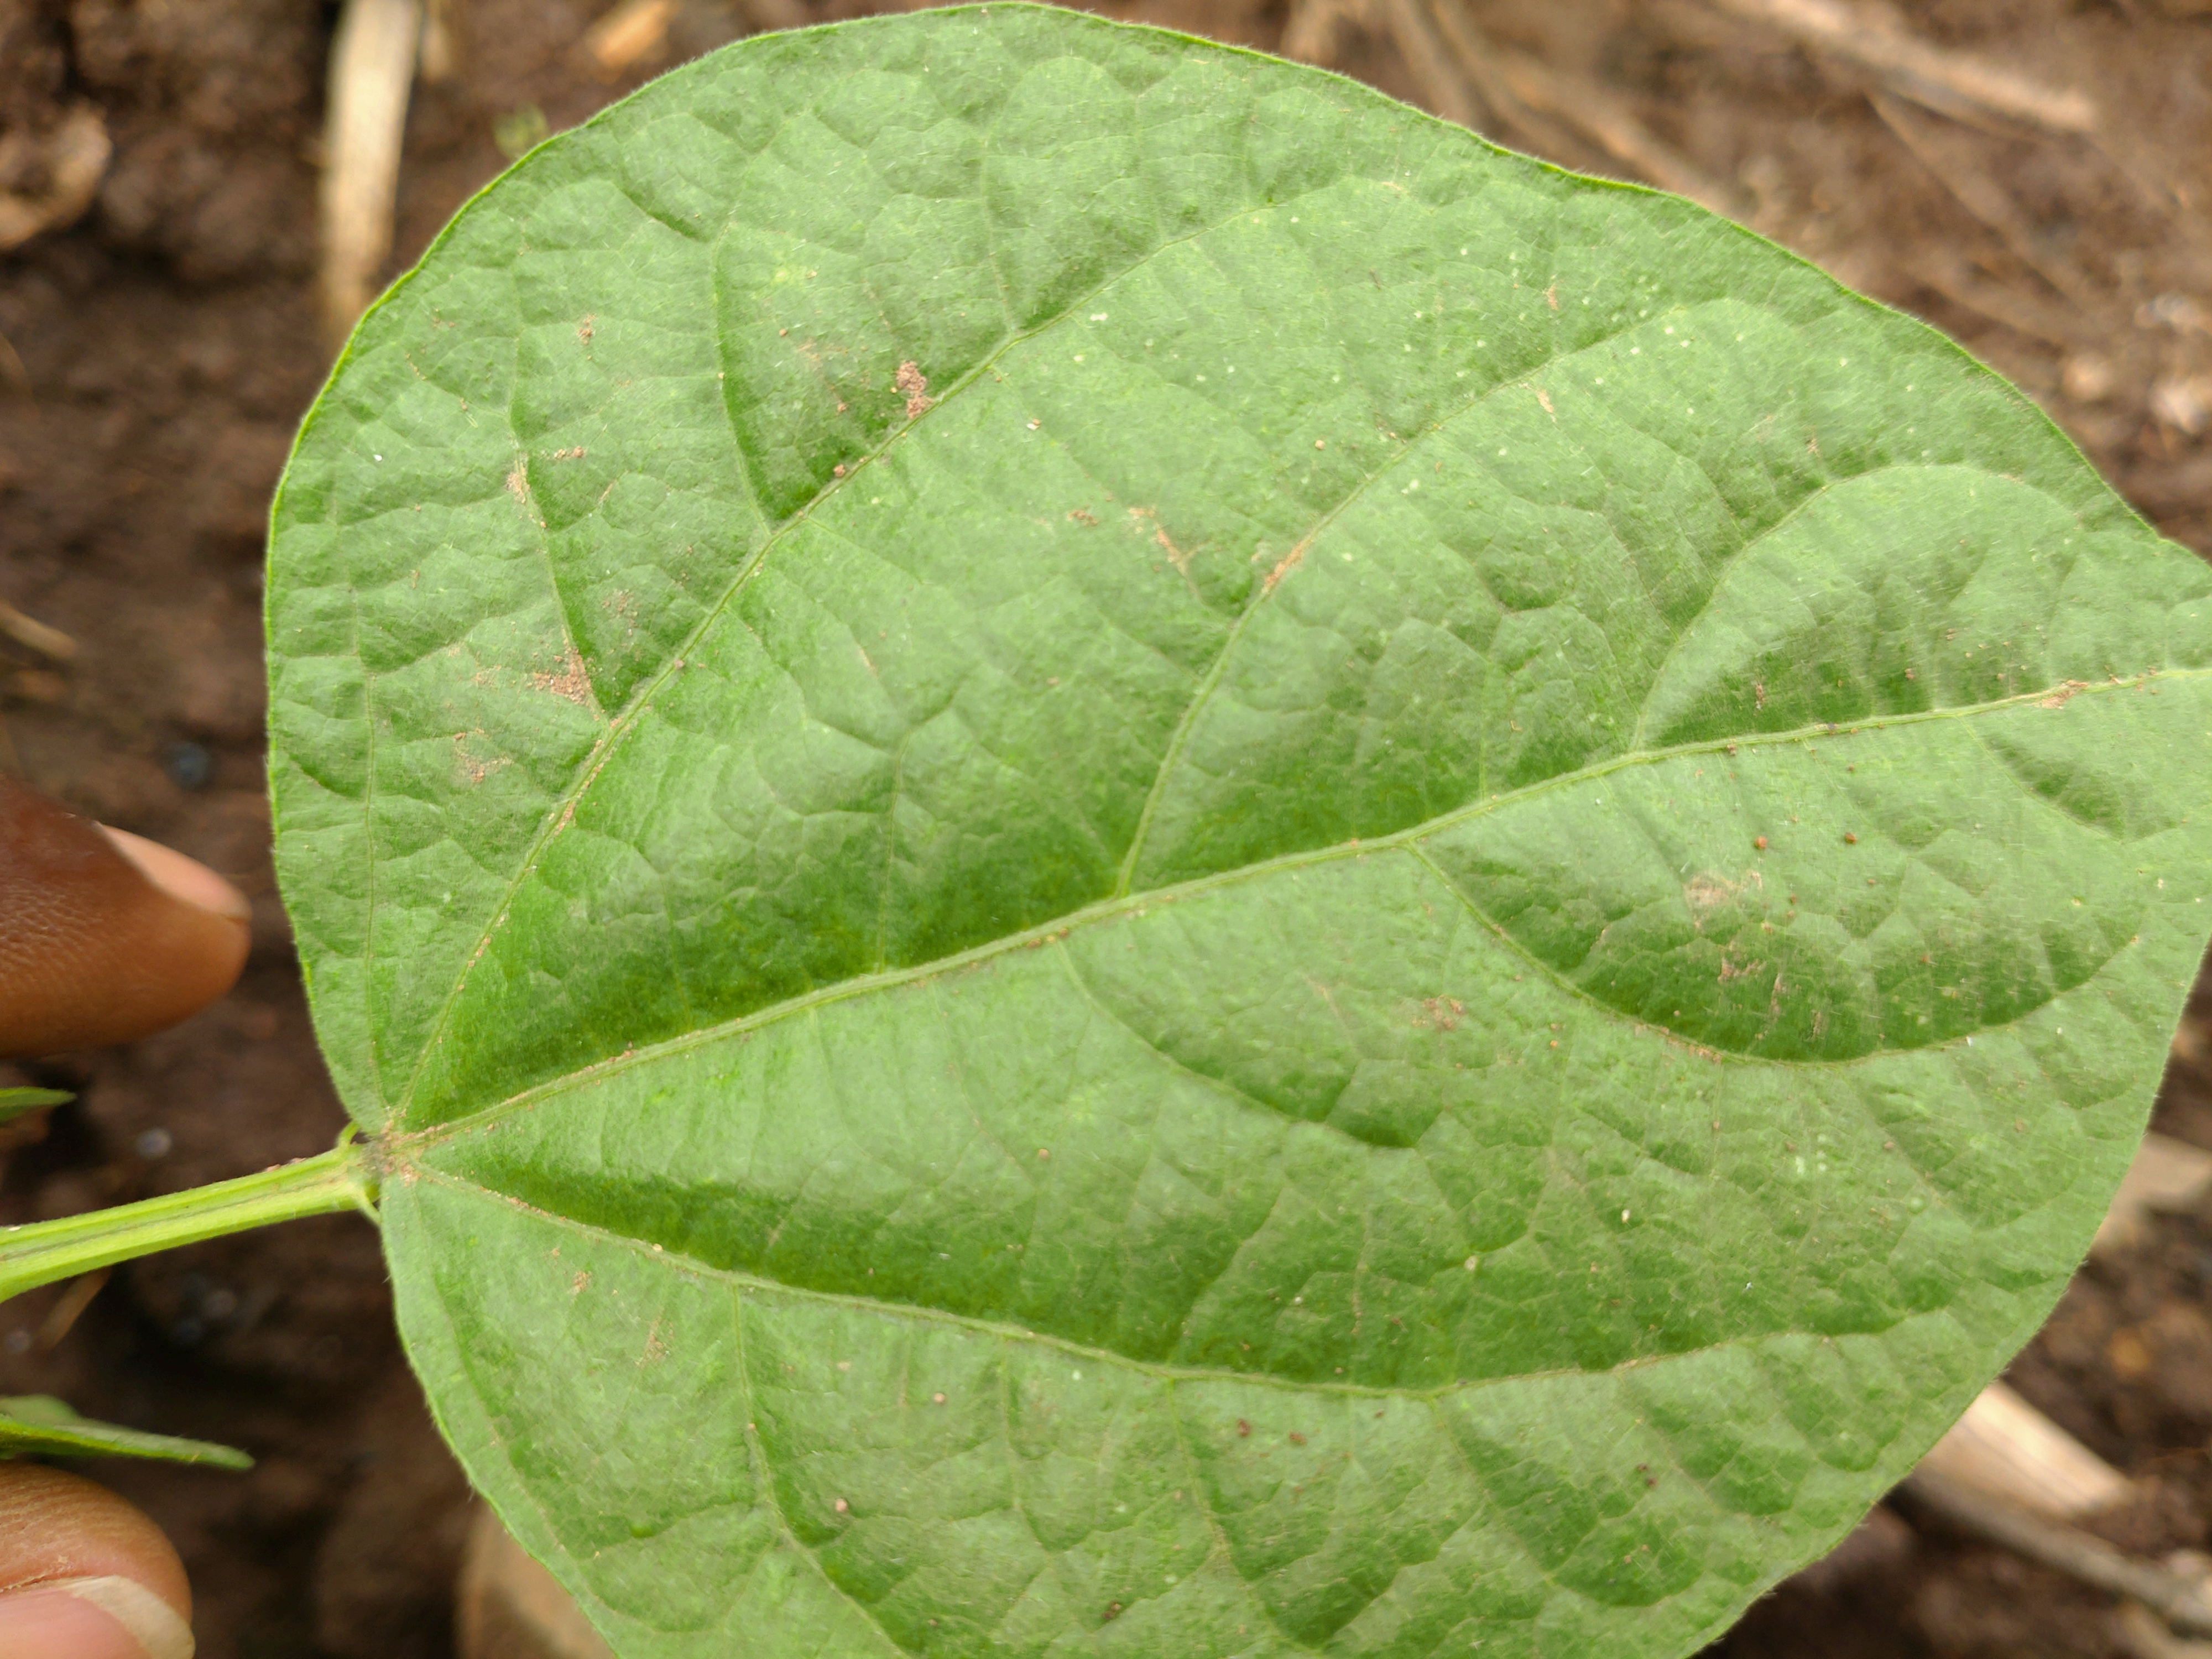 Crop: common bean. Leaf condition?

healthy
